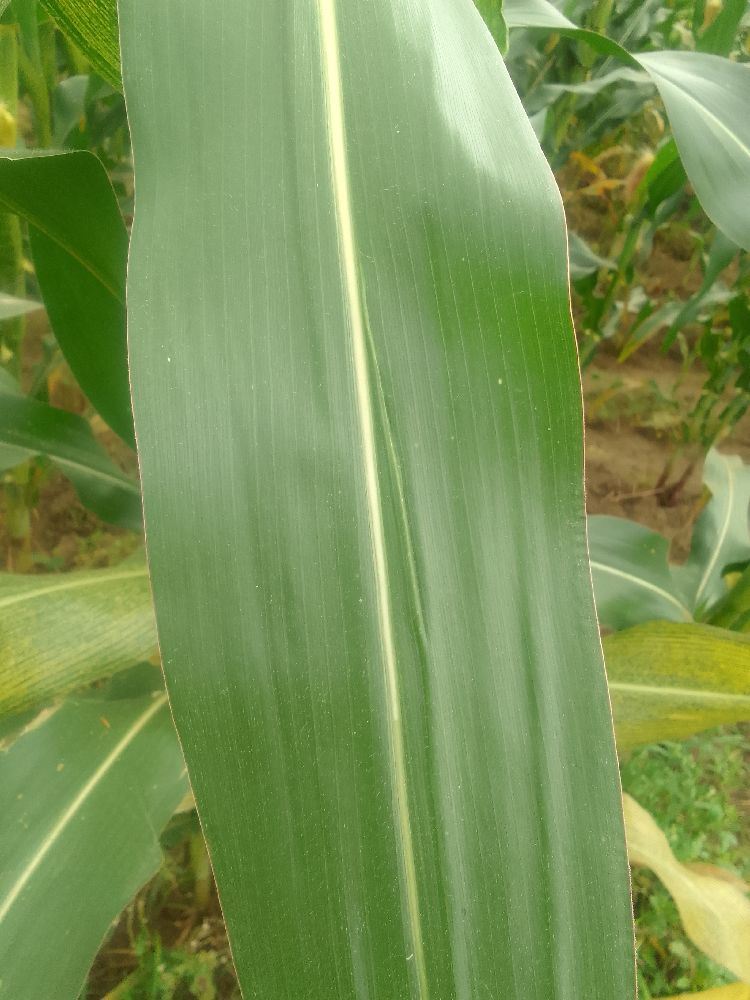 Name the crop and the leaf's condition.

maize, healthy
